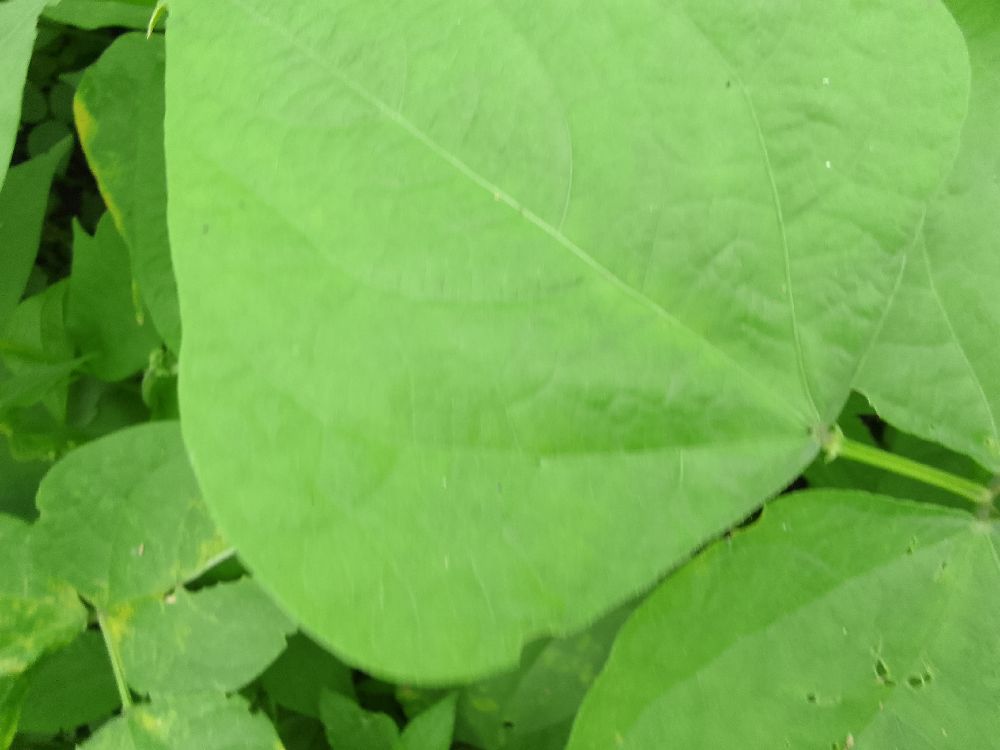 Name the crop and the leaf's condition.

common bean, healthy
